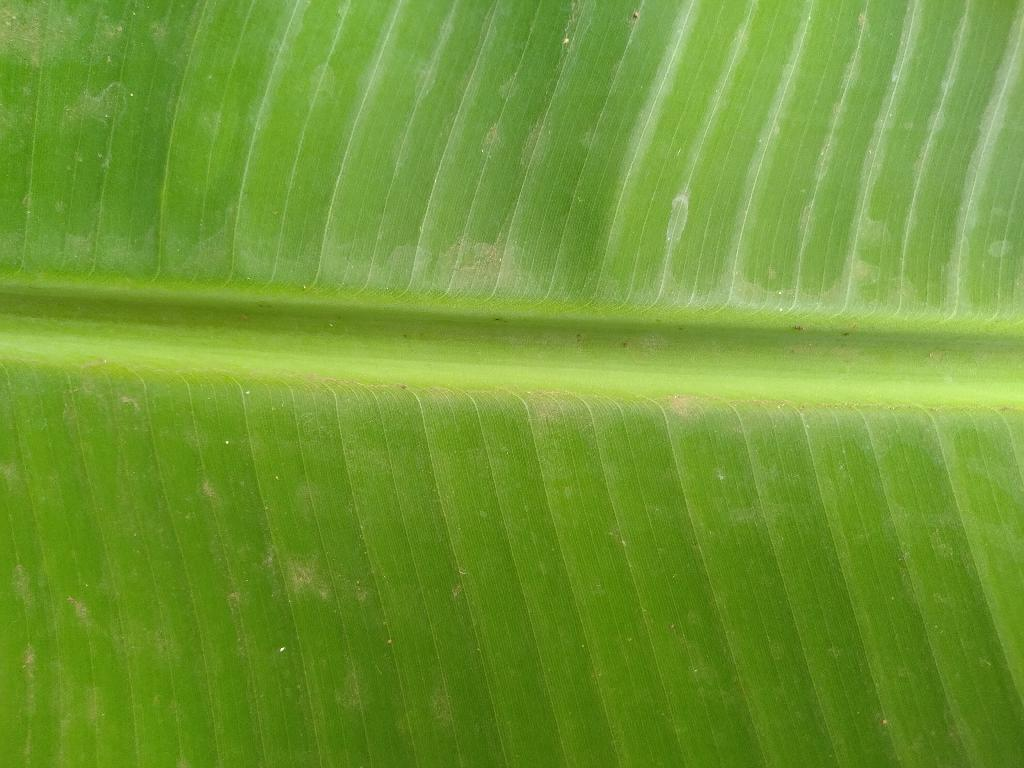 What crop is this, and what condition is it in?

banana, healthy
